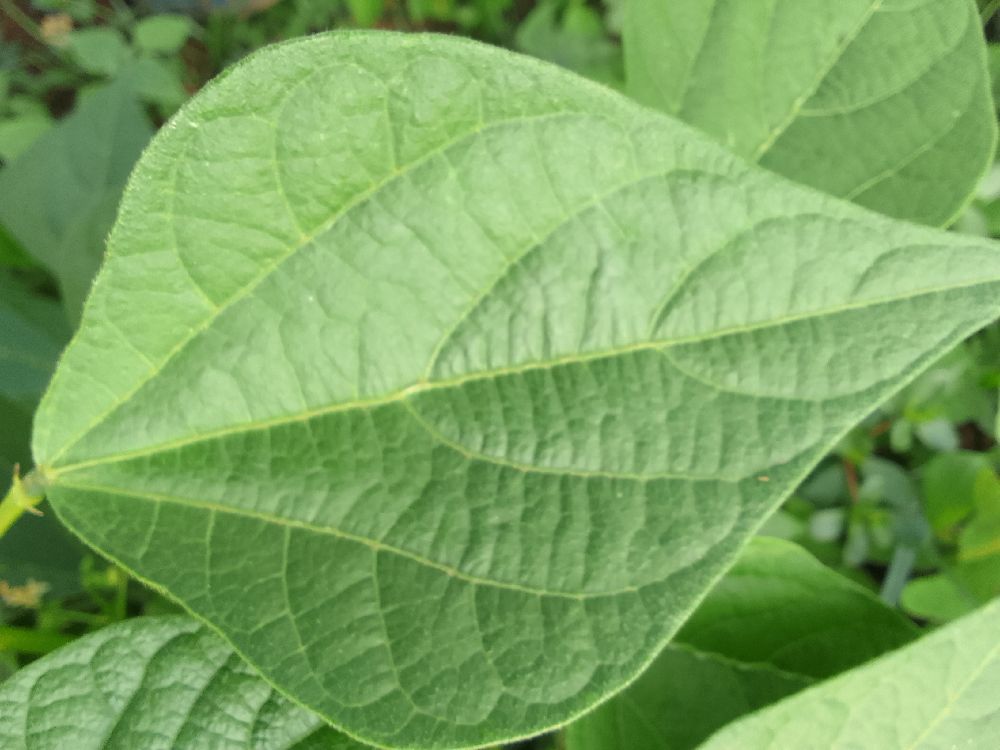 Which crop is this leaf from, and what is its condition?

common bean, healthy
